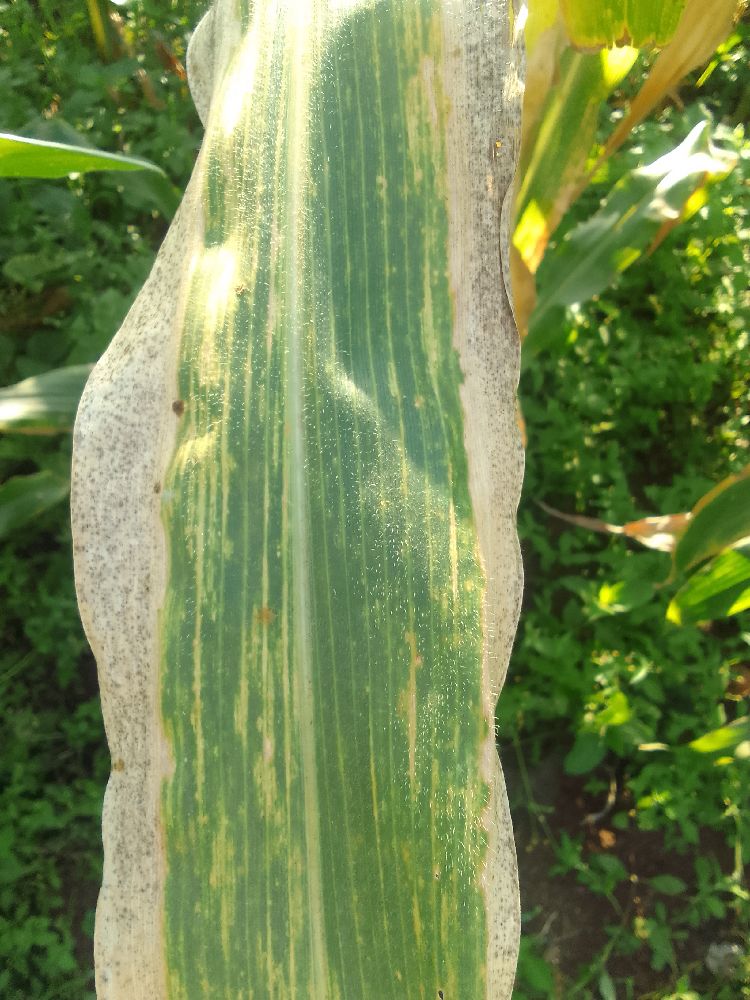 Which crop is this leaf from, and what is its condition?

maize, maize lethal necrosis
